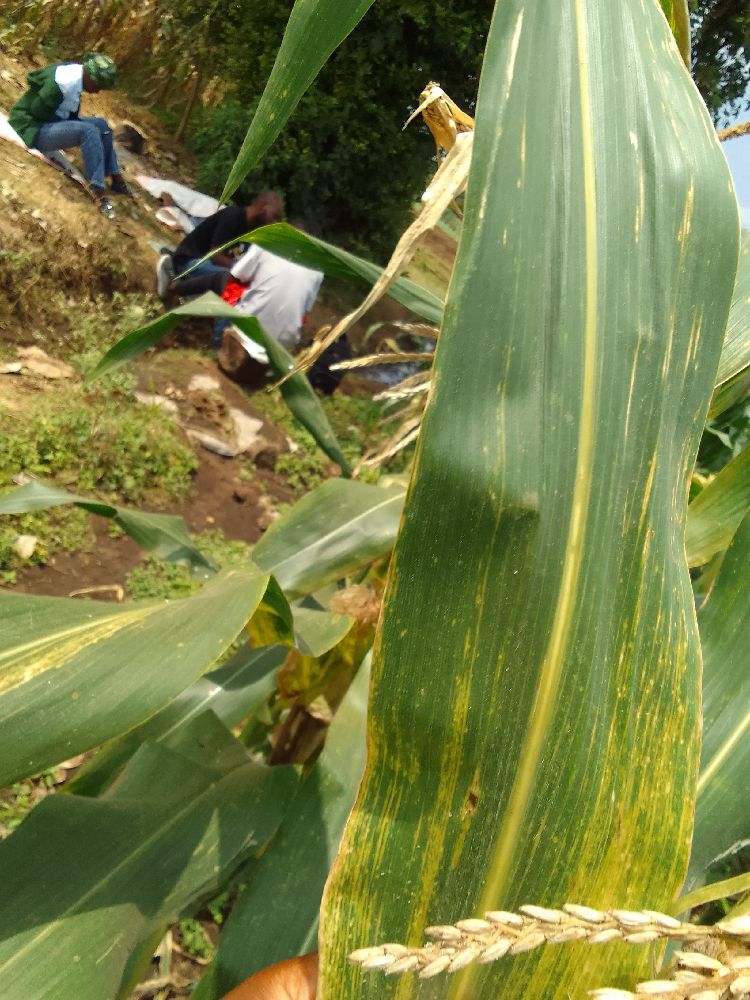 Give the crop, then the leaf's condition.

maize, maize lethal necrosis
